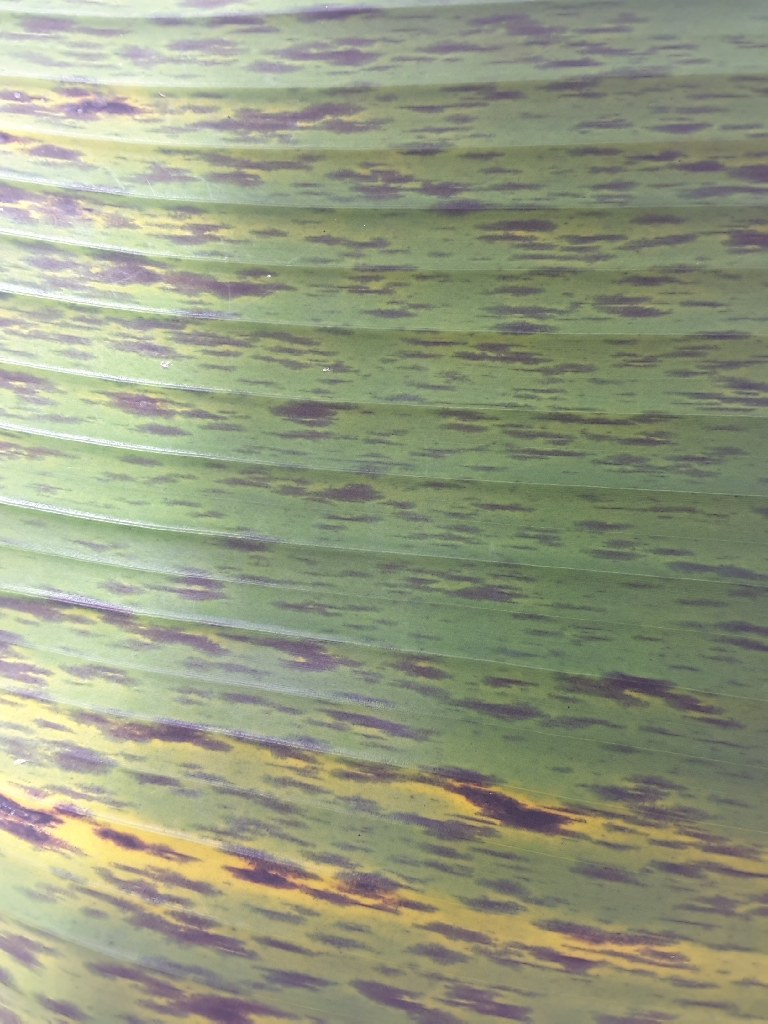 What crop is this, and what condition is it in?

banana, black sigatoka
